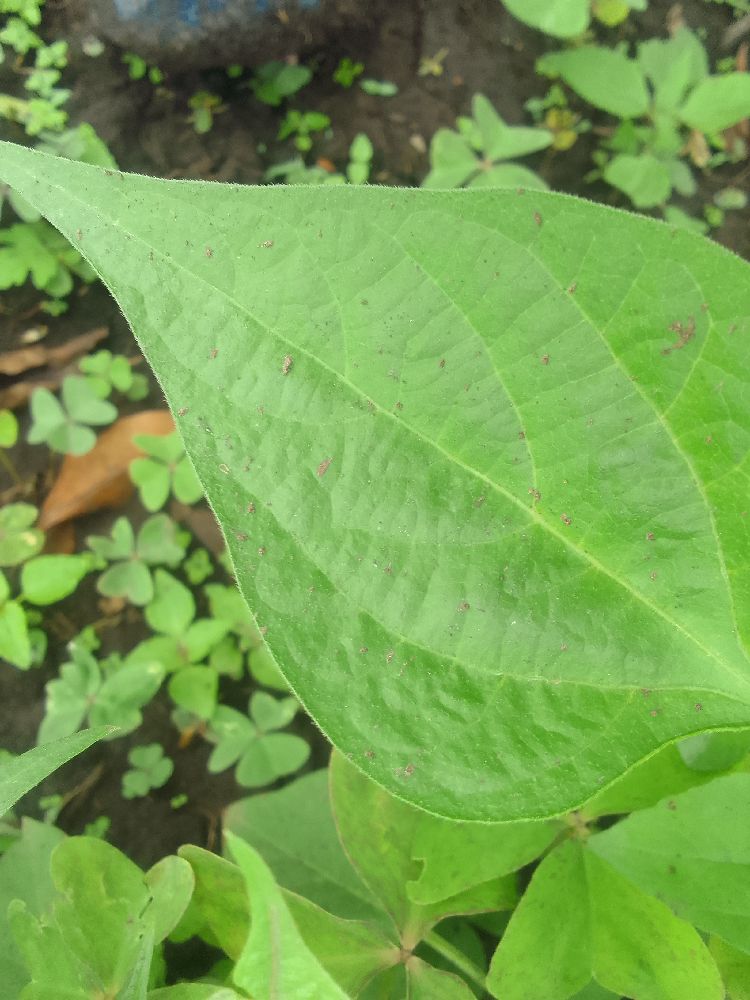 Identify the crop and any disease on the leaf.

common bean, healthy
